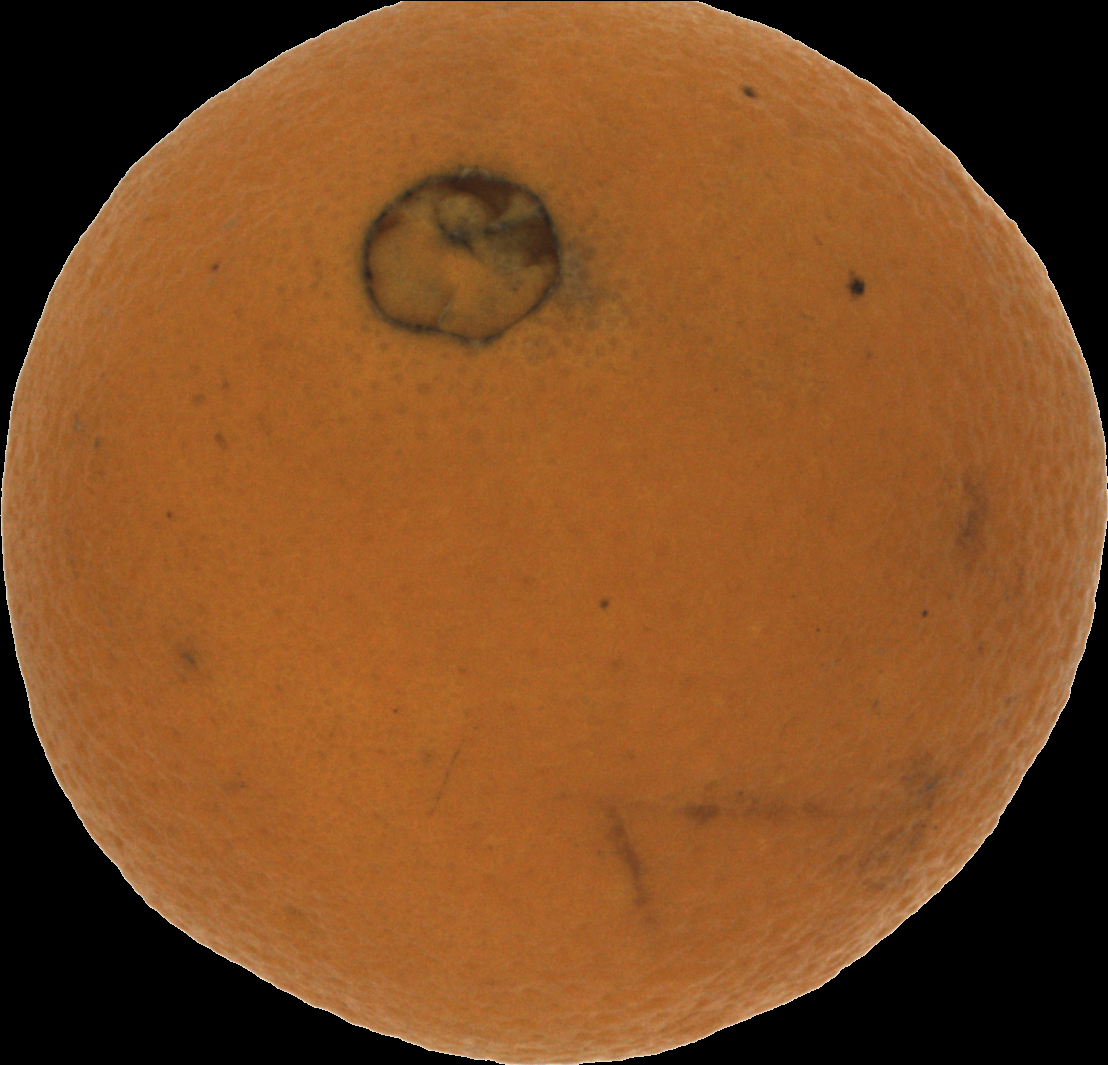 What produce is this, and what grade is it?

orange, bad
